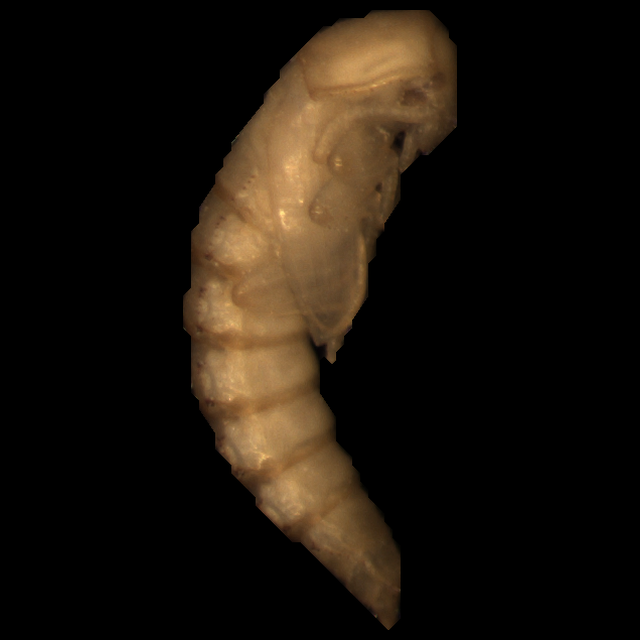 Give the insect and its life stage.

mealworm pupa
